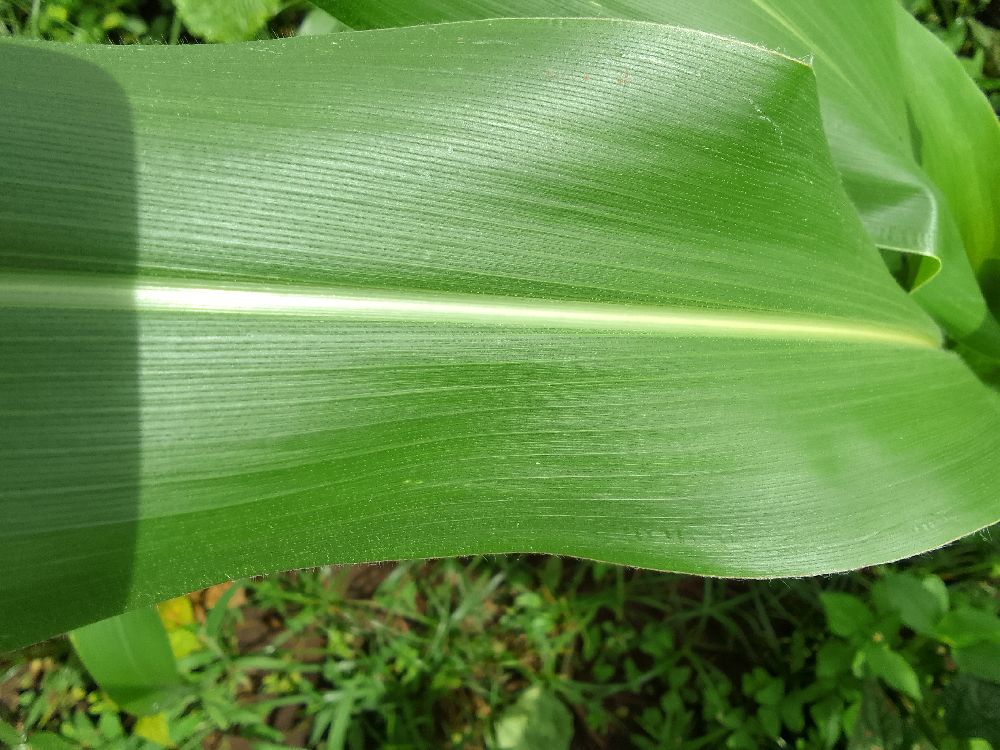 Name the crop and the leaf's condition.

maize, healthy
